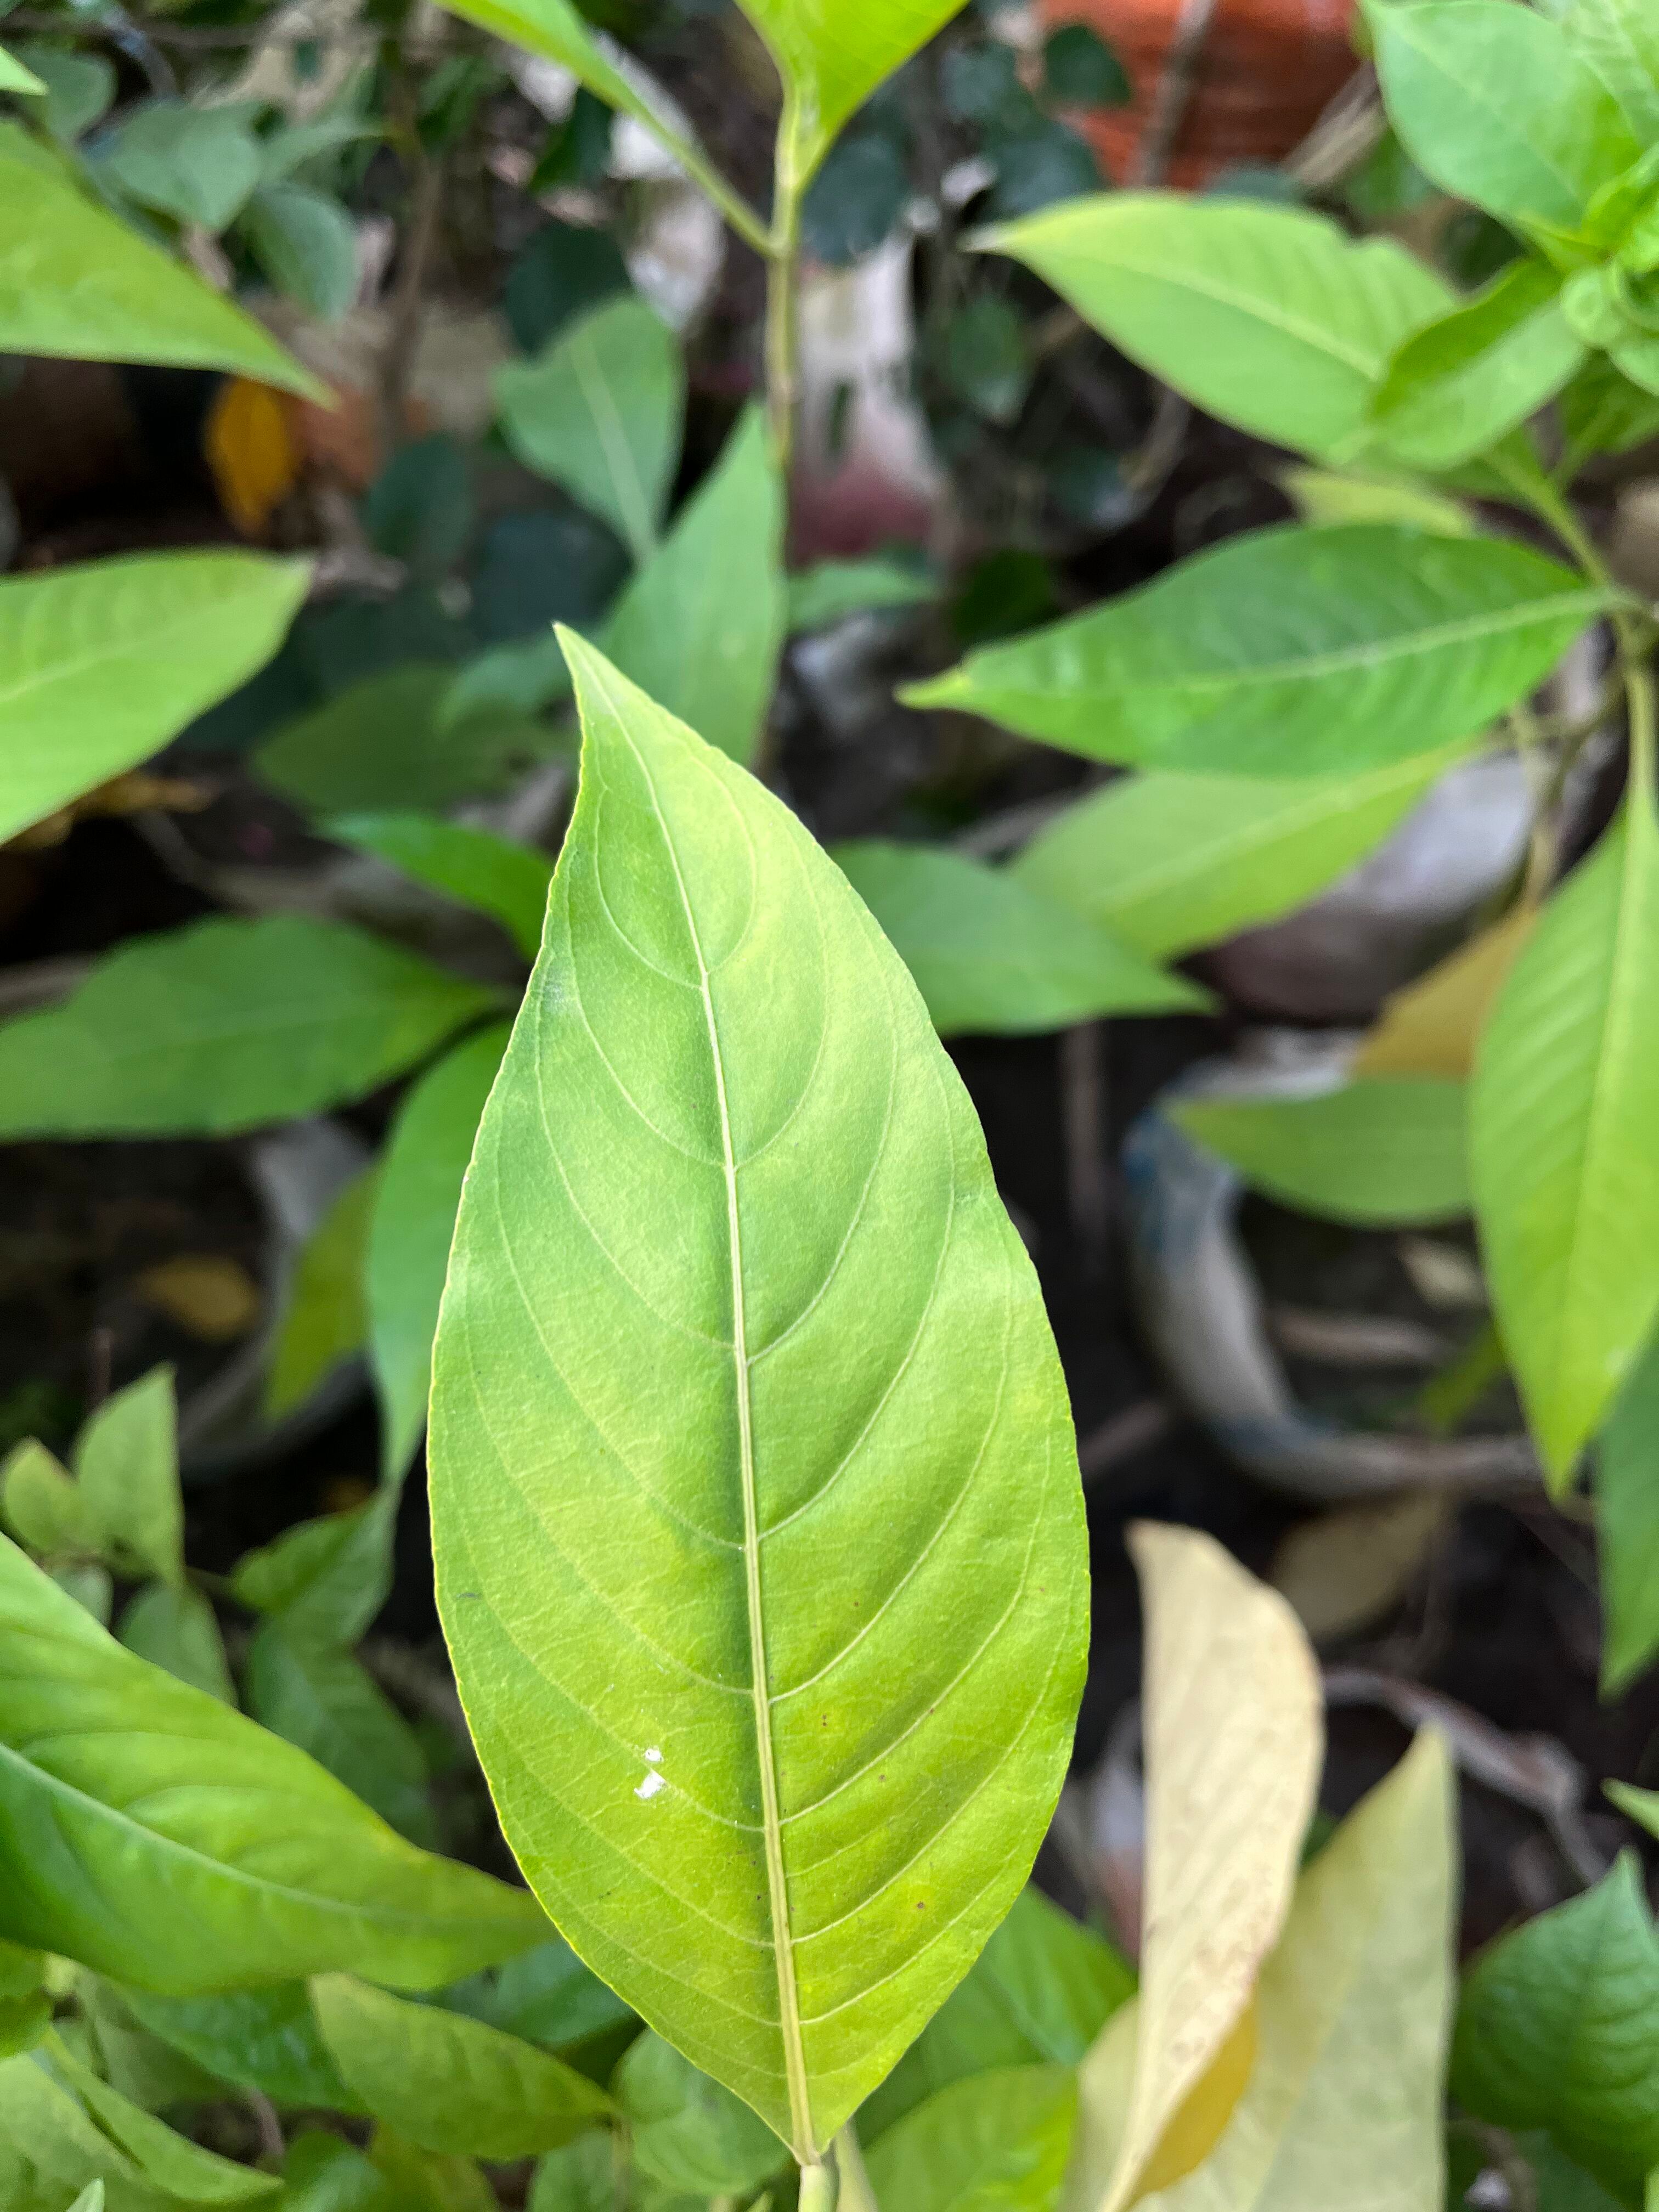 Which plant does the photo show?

vasaka
